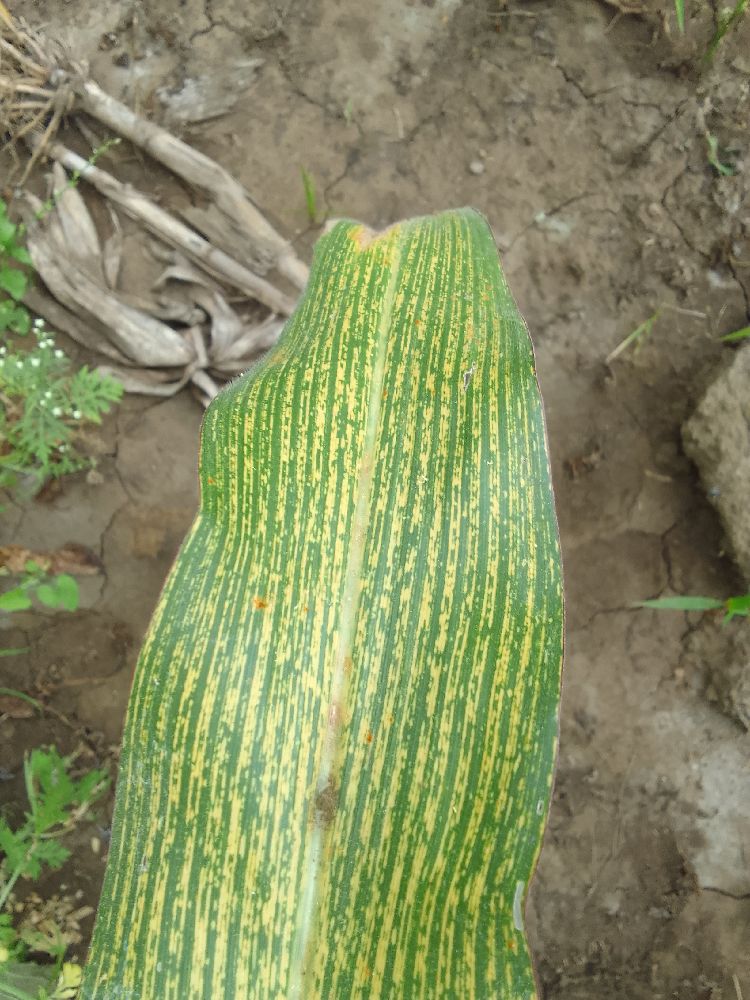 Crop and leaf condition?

maize, maize streak virus
